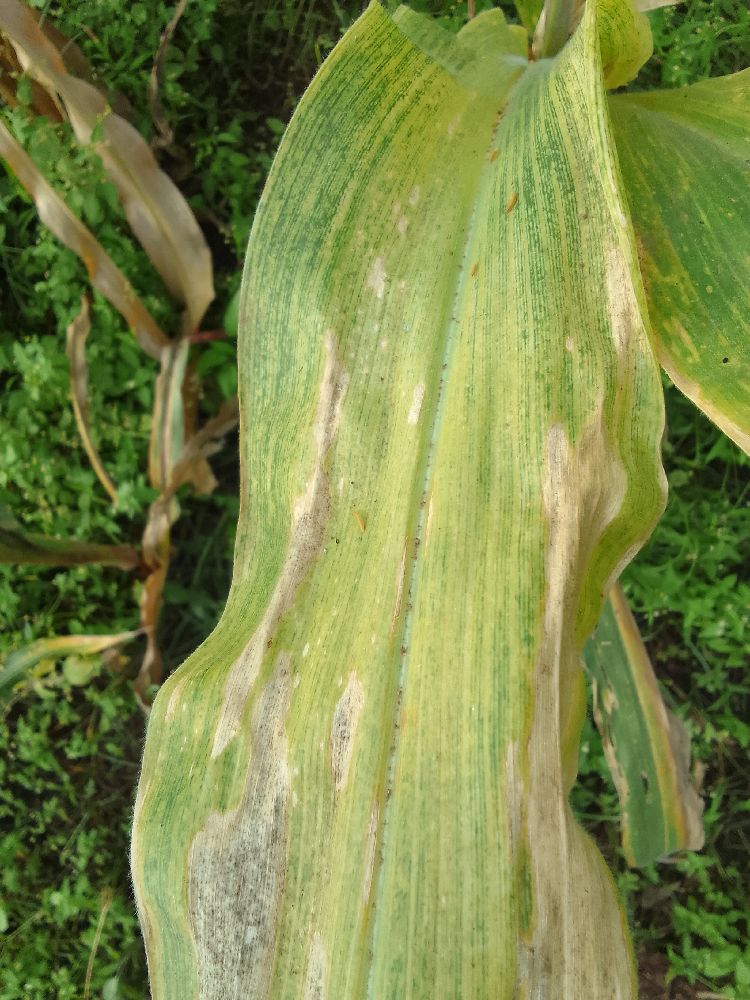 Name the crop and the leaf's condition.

maize, maize lethal necrosis
